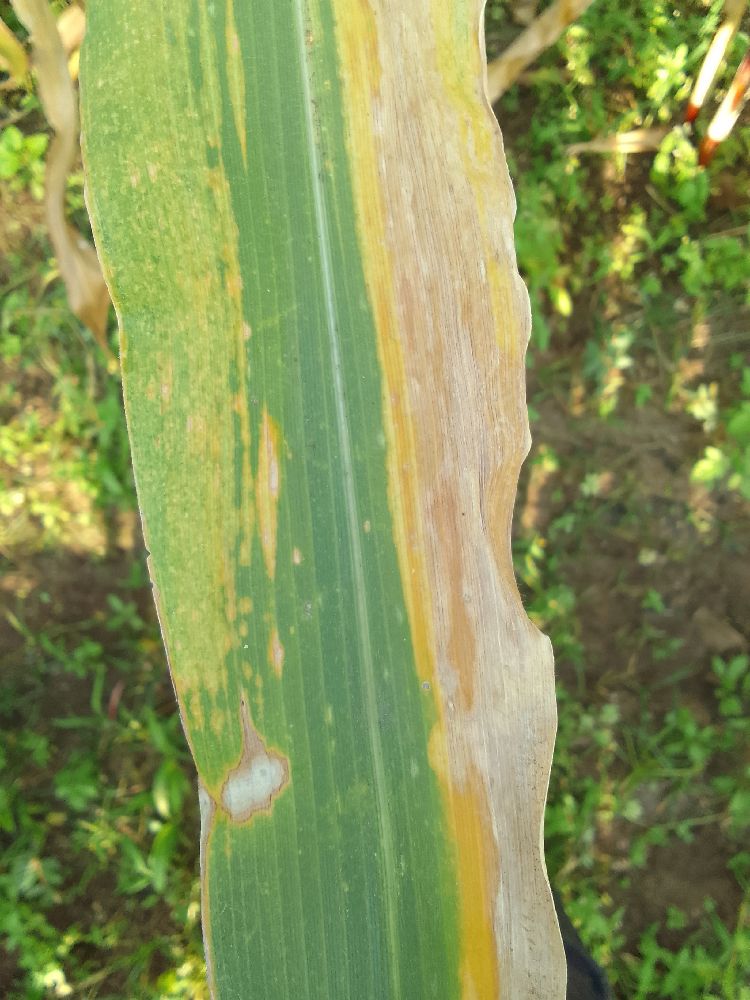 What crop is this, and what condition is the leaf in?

maize, maize lethal necrosis
